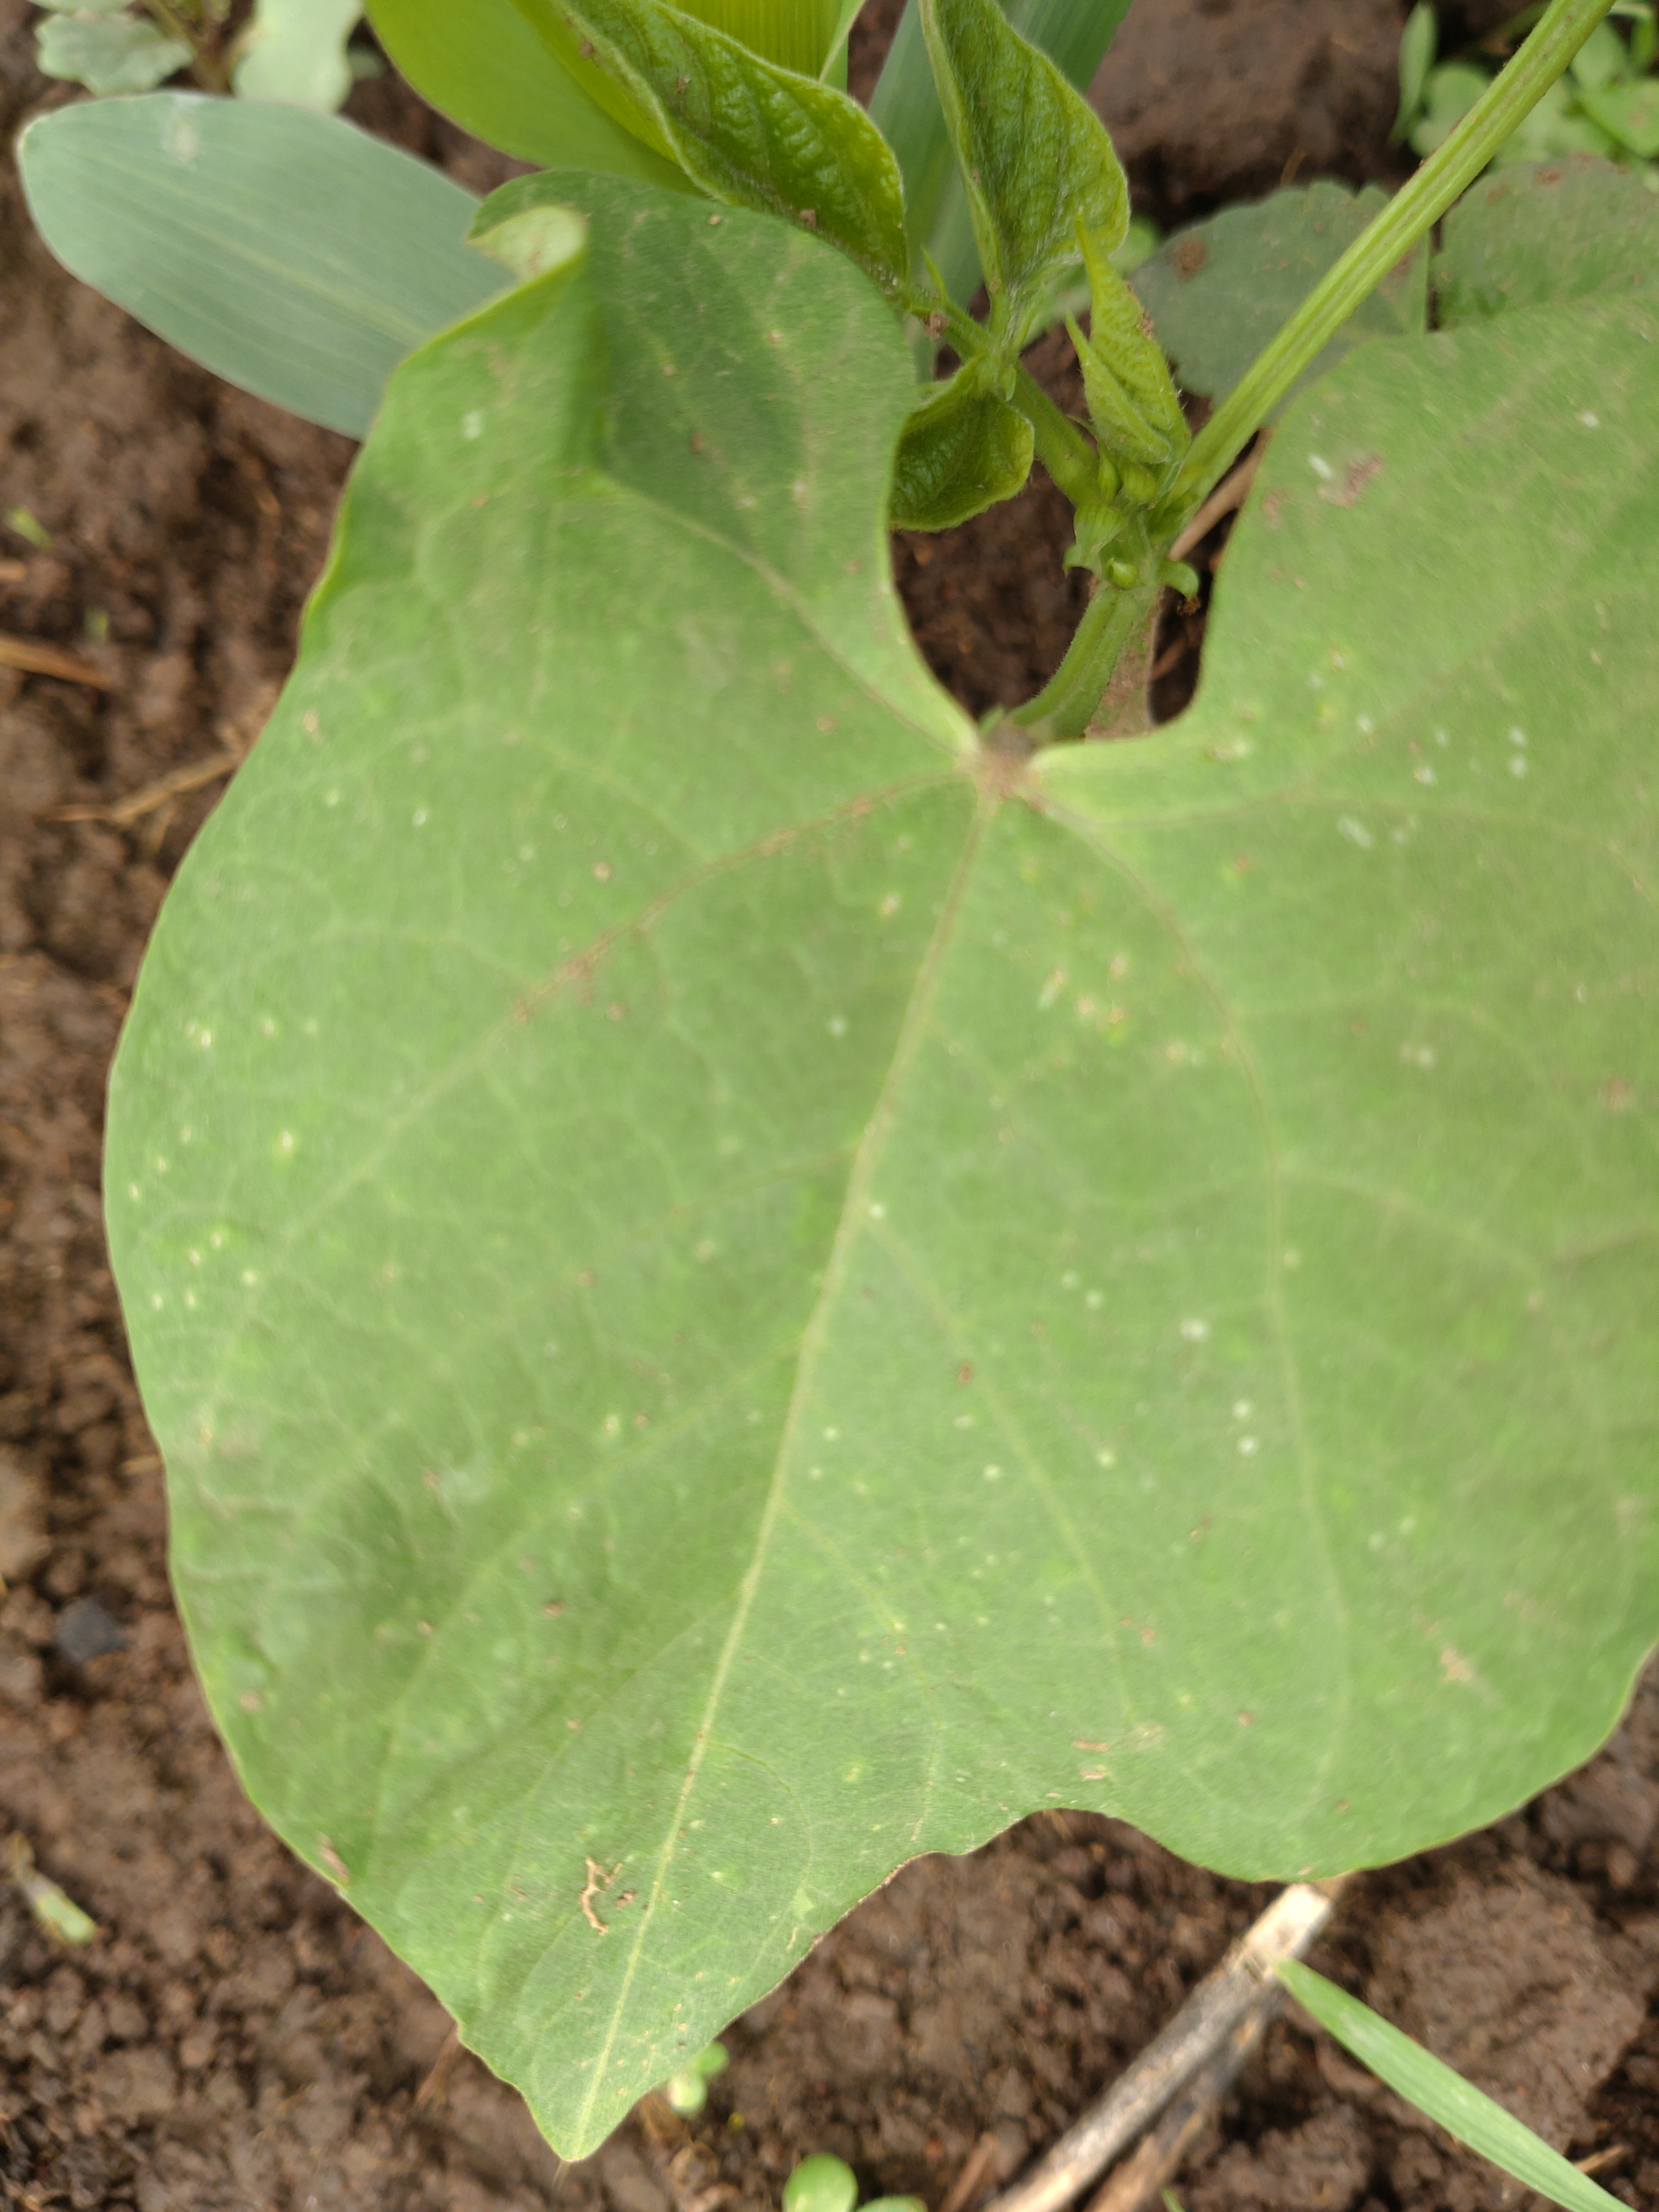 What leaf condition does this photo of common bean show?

healthy
